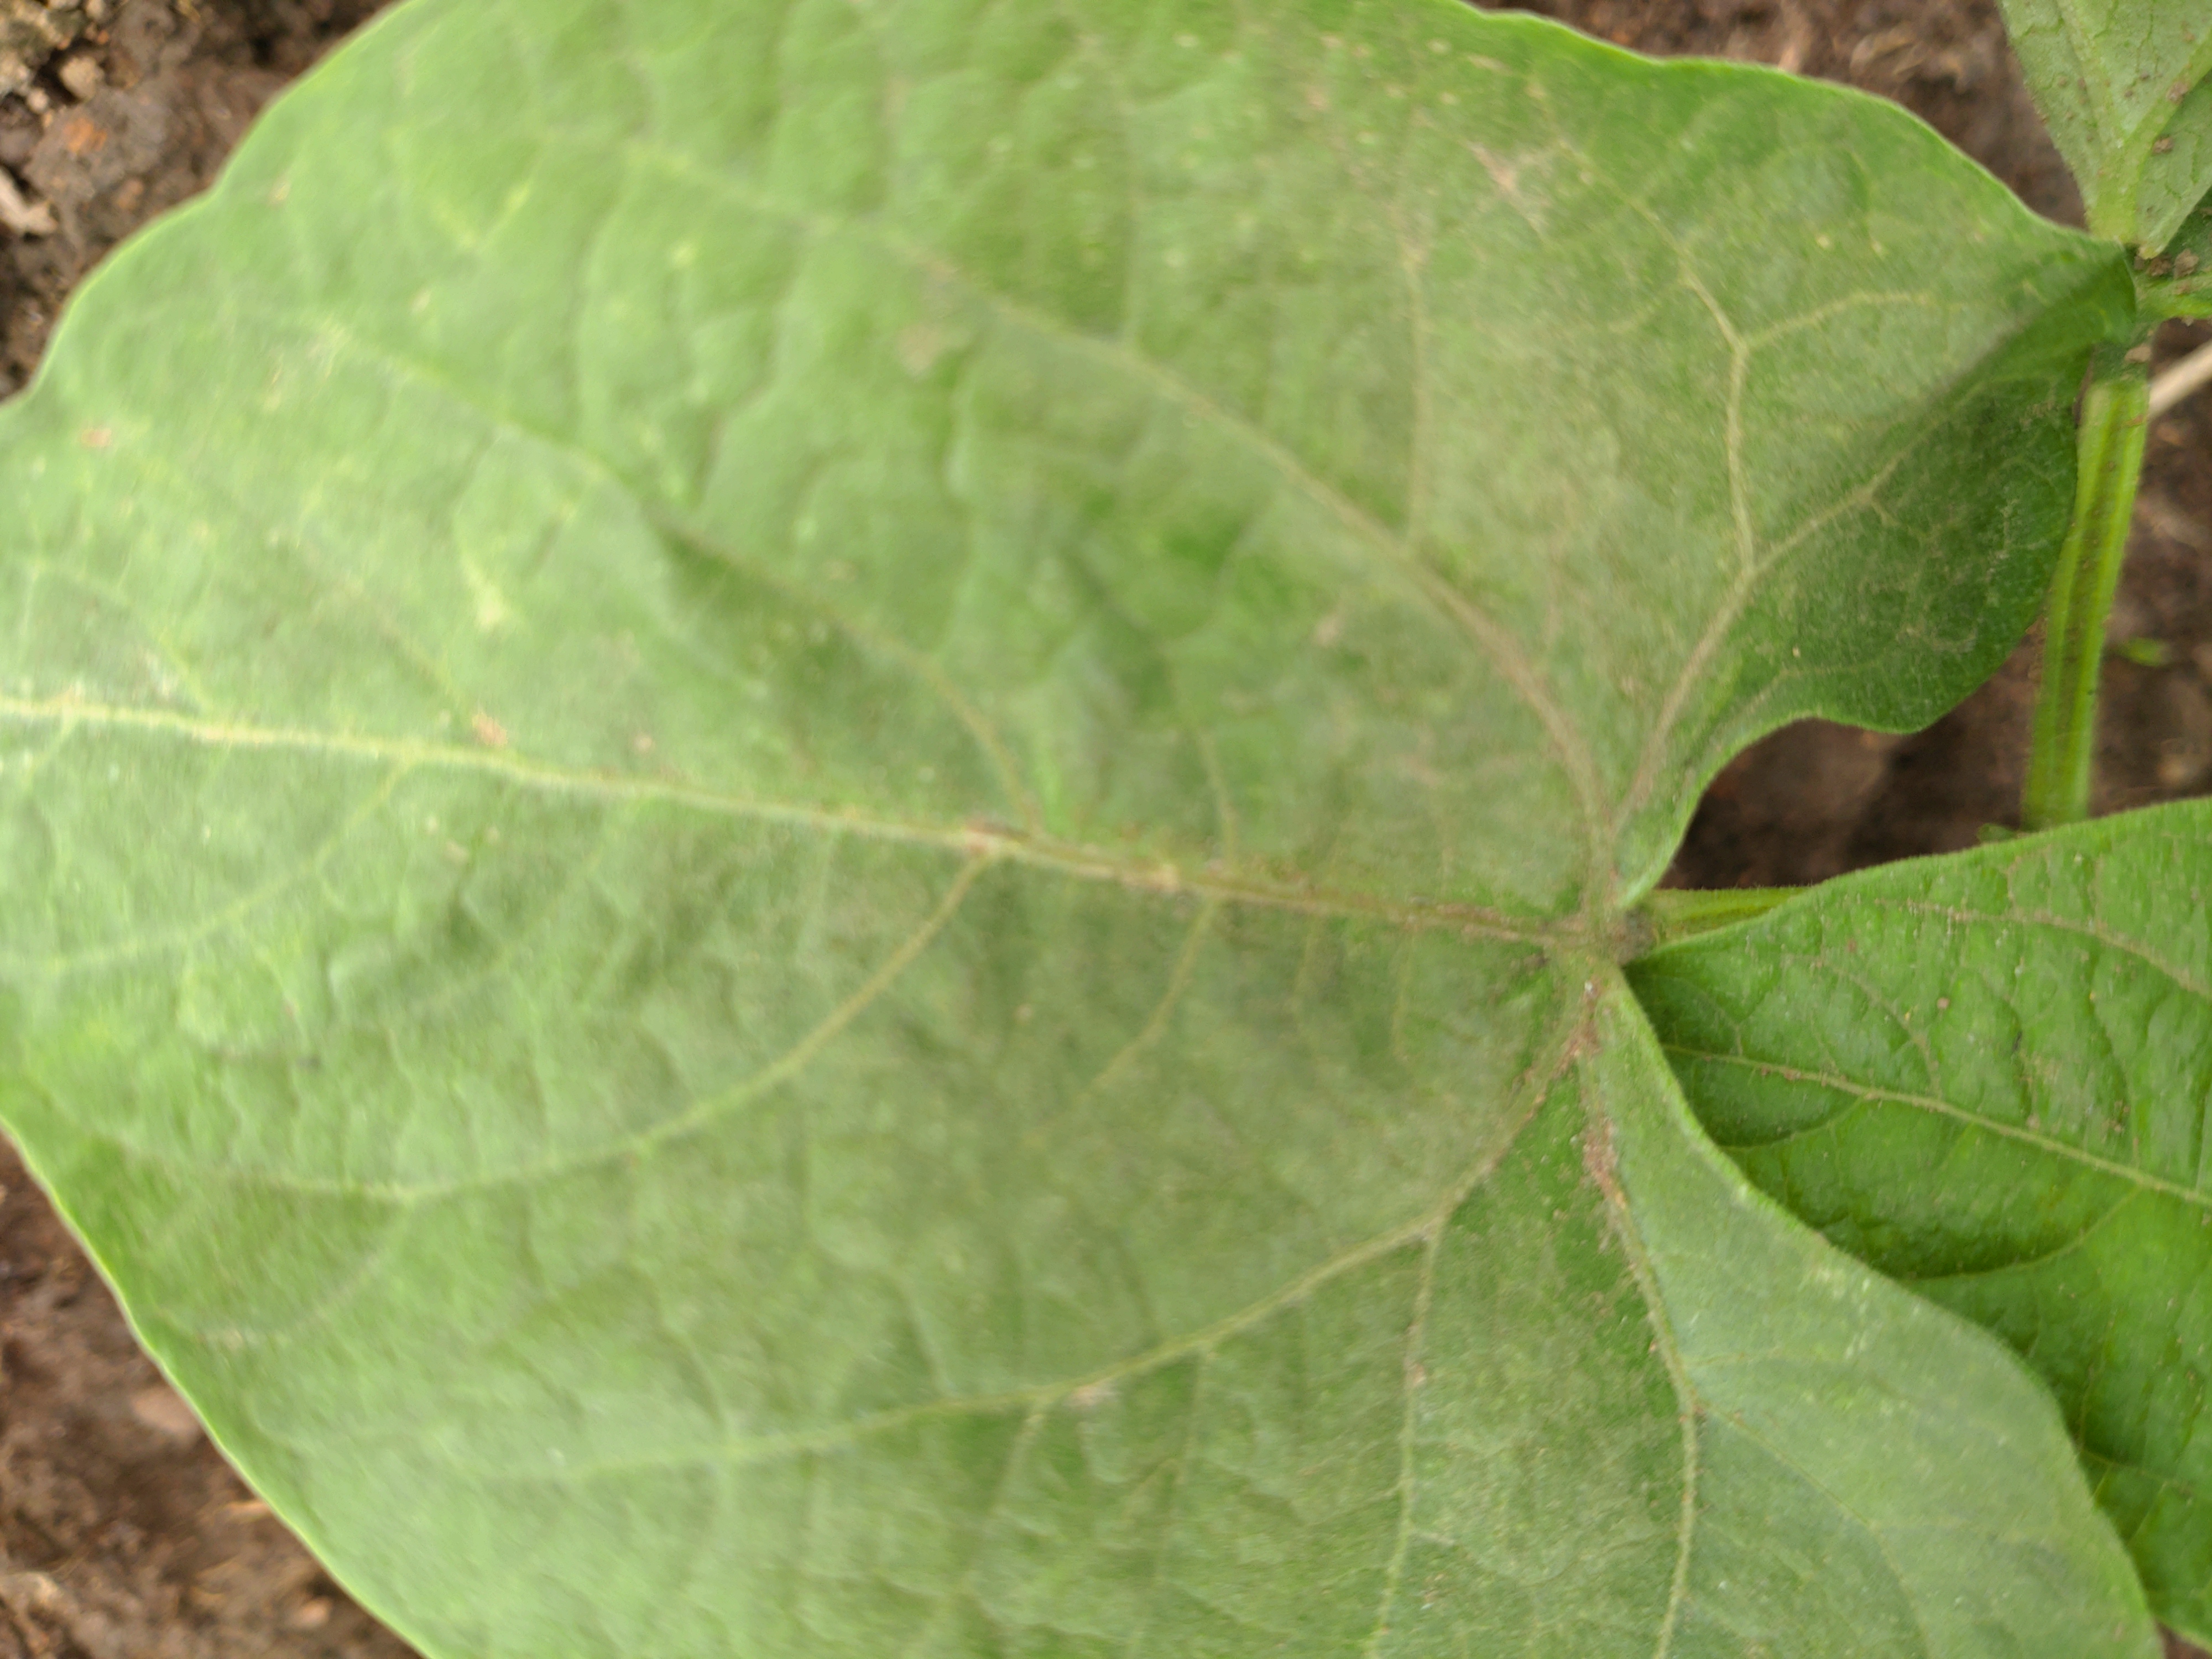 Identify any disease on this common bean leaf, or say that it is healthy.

healthy
